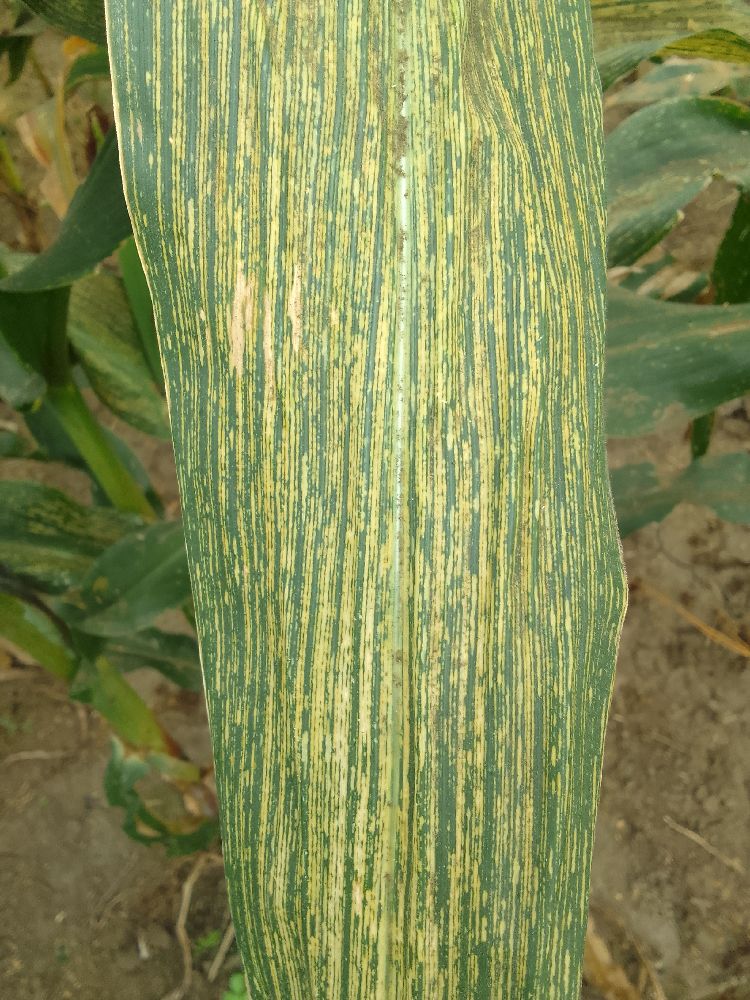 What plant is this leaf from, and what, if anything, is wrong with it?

maize, maize streak virus
